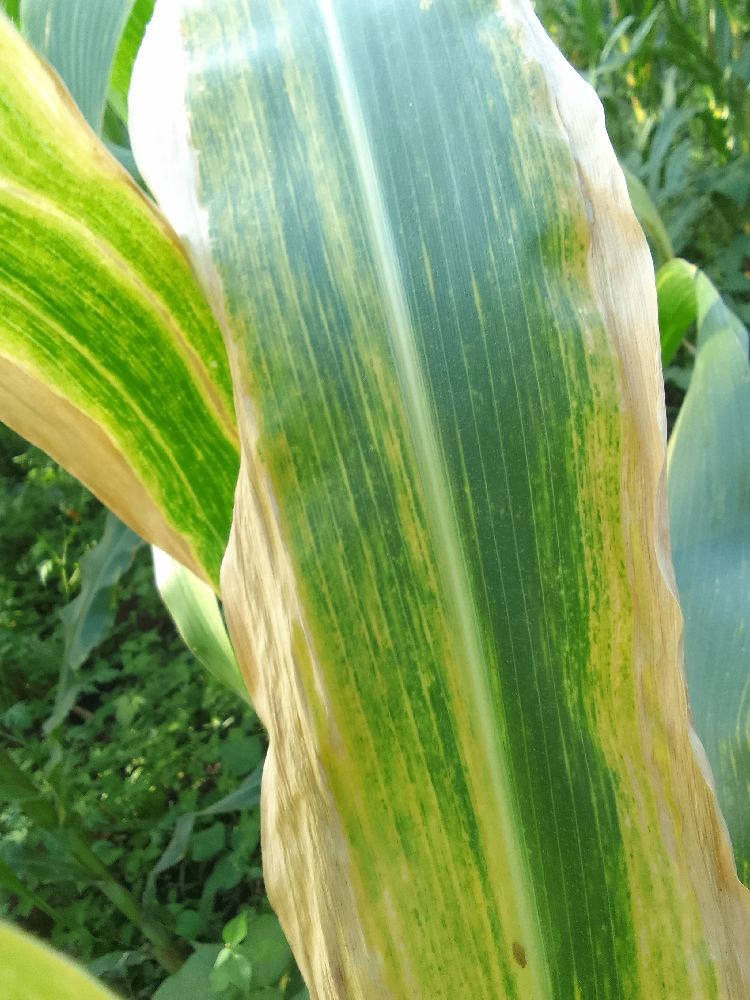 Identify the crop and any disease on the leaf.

maize, maize lethal necrosis
